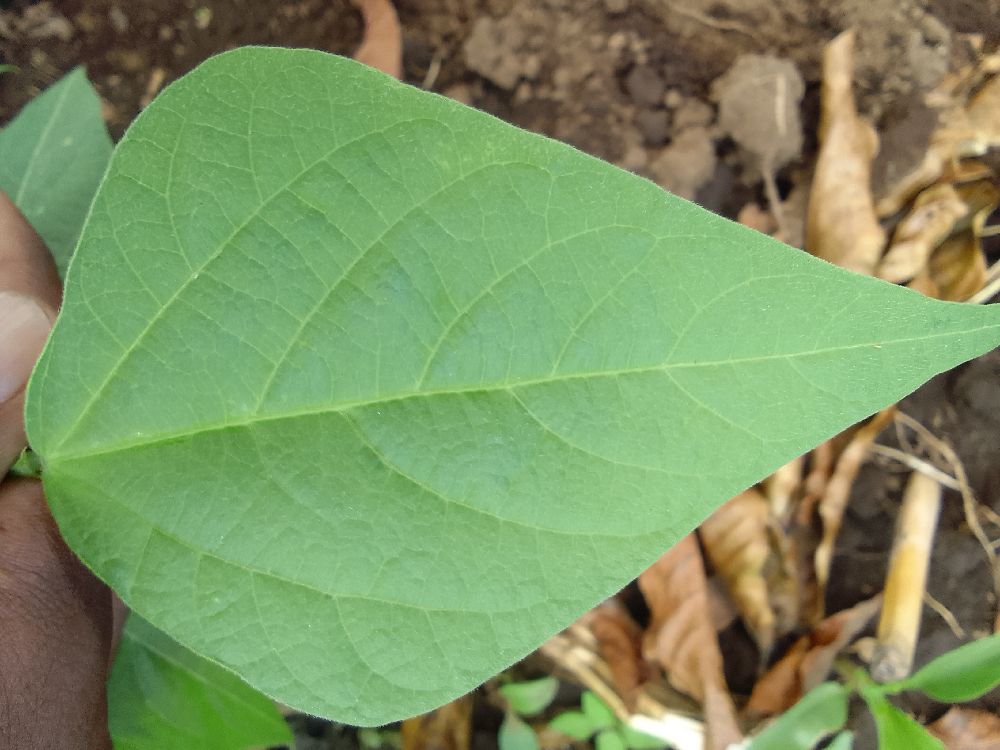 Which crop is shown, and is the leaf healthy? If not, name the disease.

common bean, healthy
